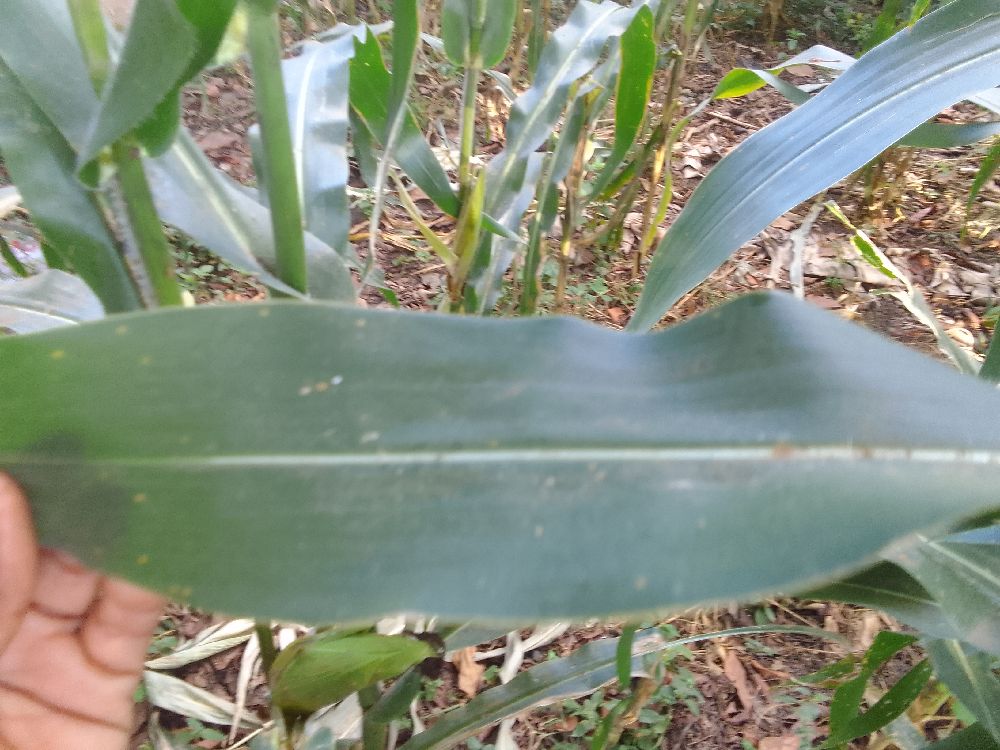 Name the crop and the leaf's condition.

maize, healthy
